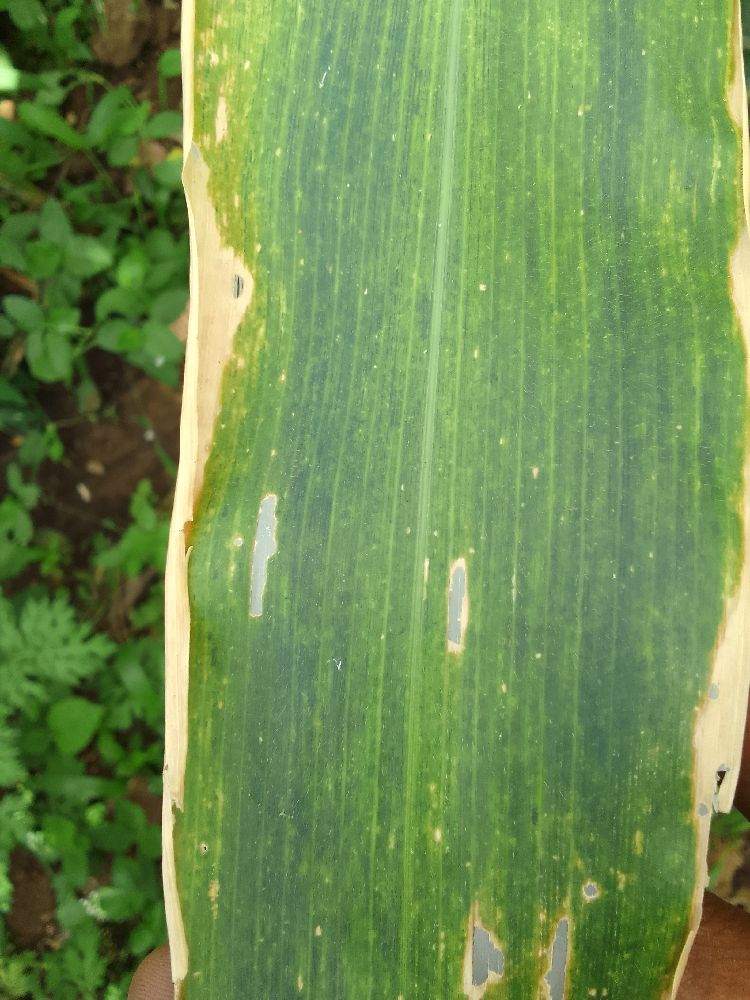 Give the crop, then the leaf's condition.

maize, maize lethal necrosis
